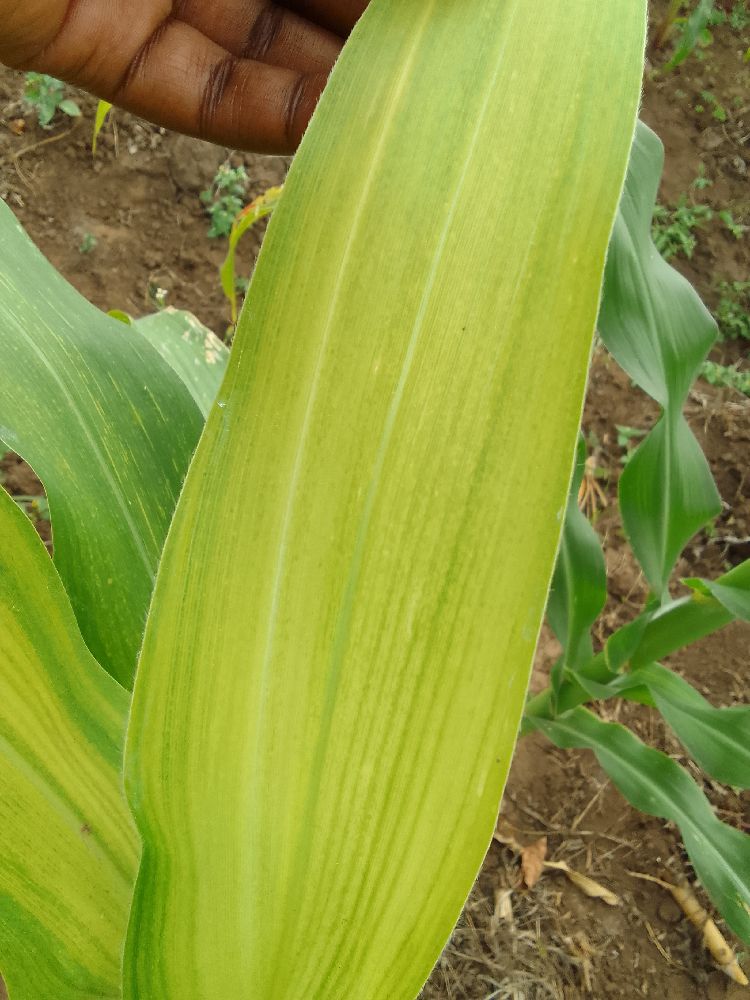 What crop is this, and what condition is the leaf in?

maize, maize lethal necrosis
